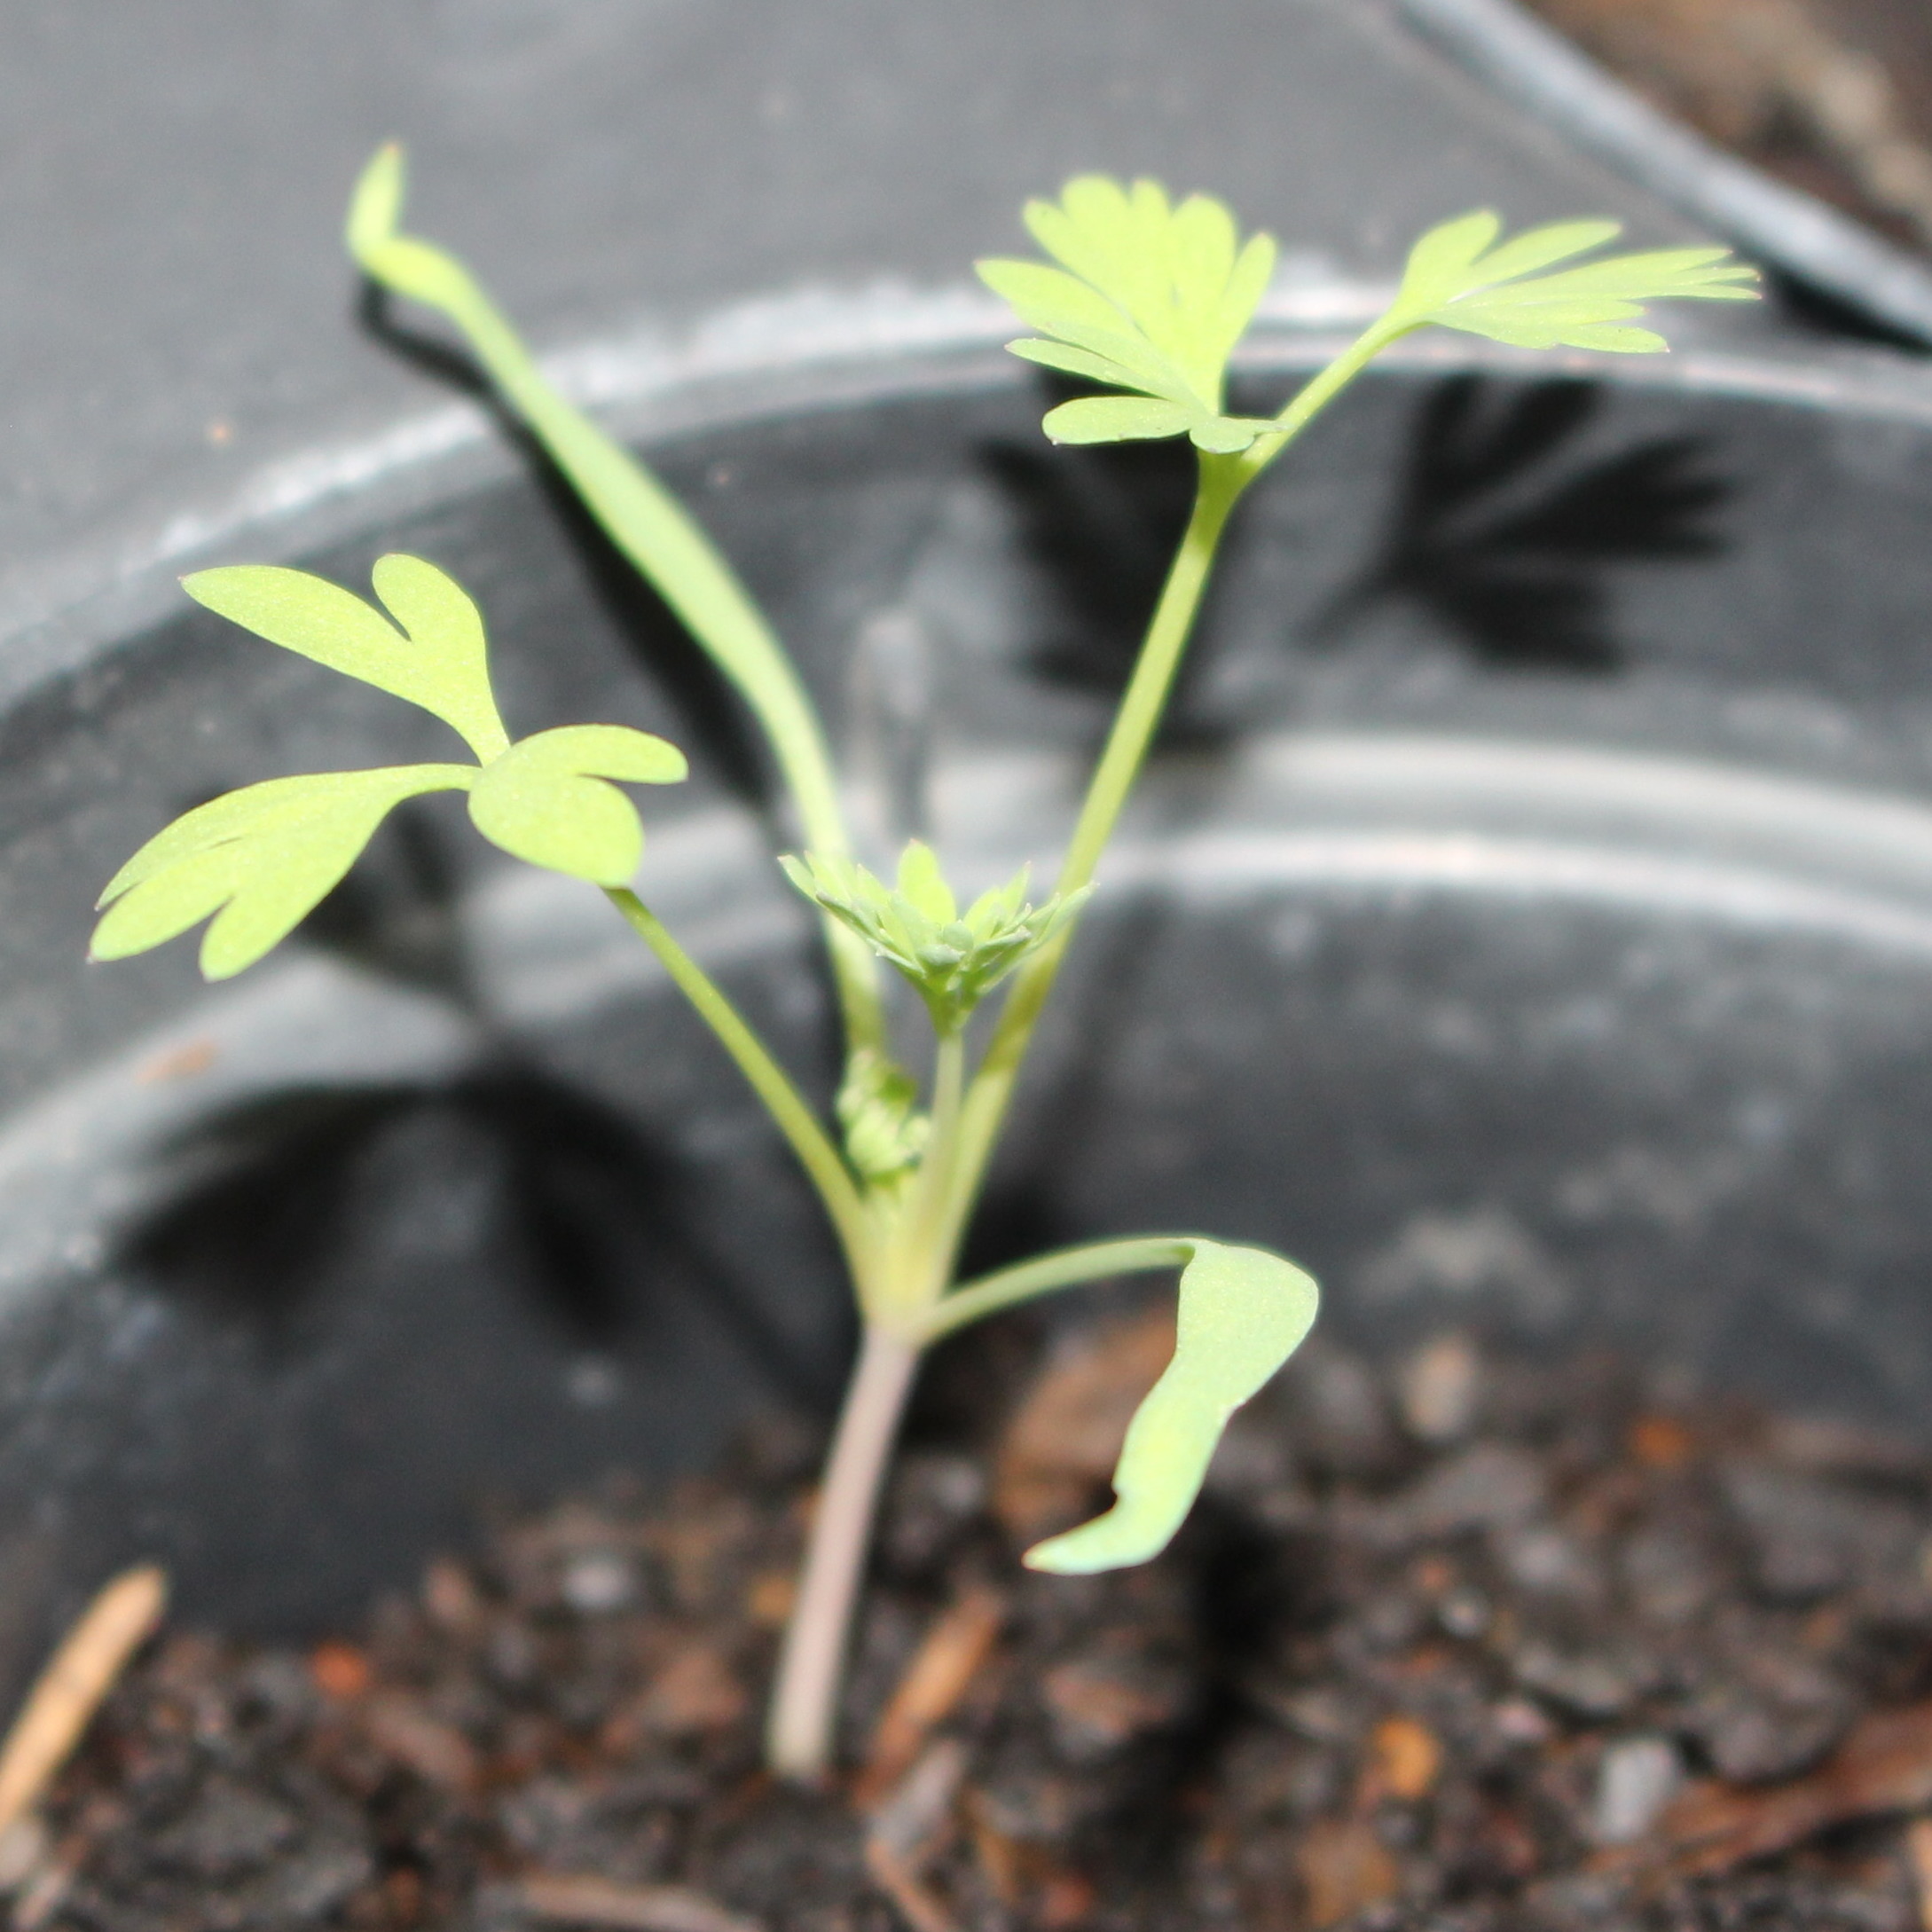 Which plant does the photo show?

Fumaria officinalis
